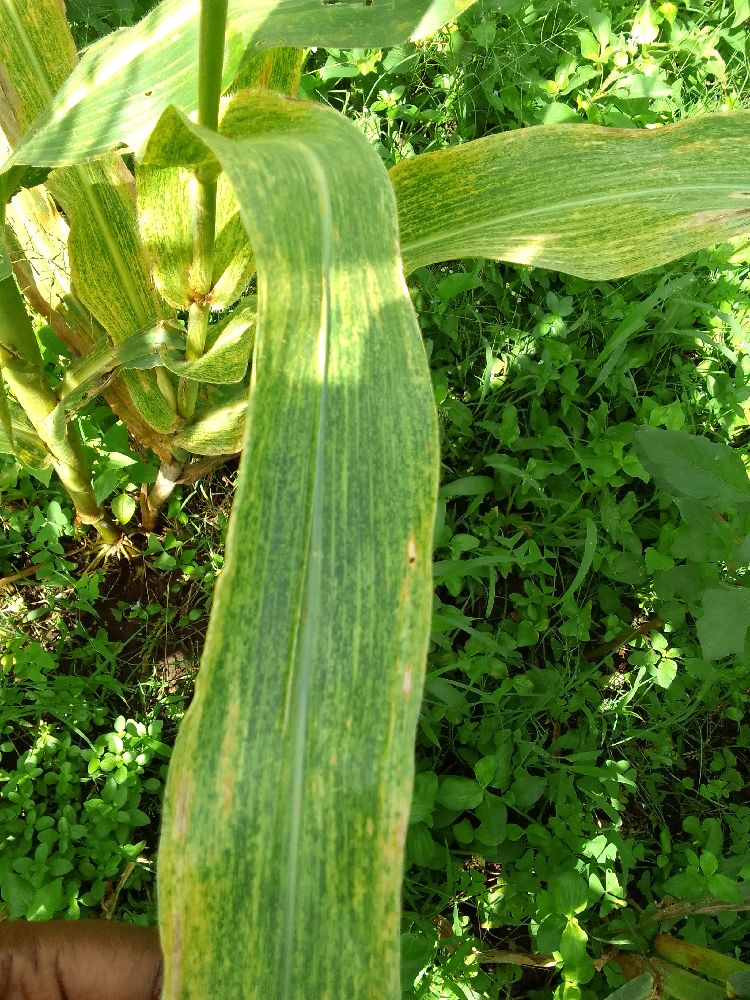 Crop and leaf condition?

maize, maize lethal necrosis
